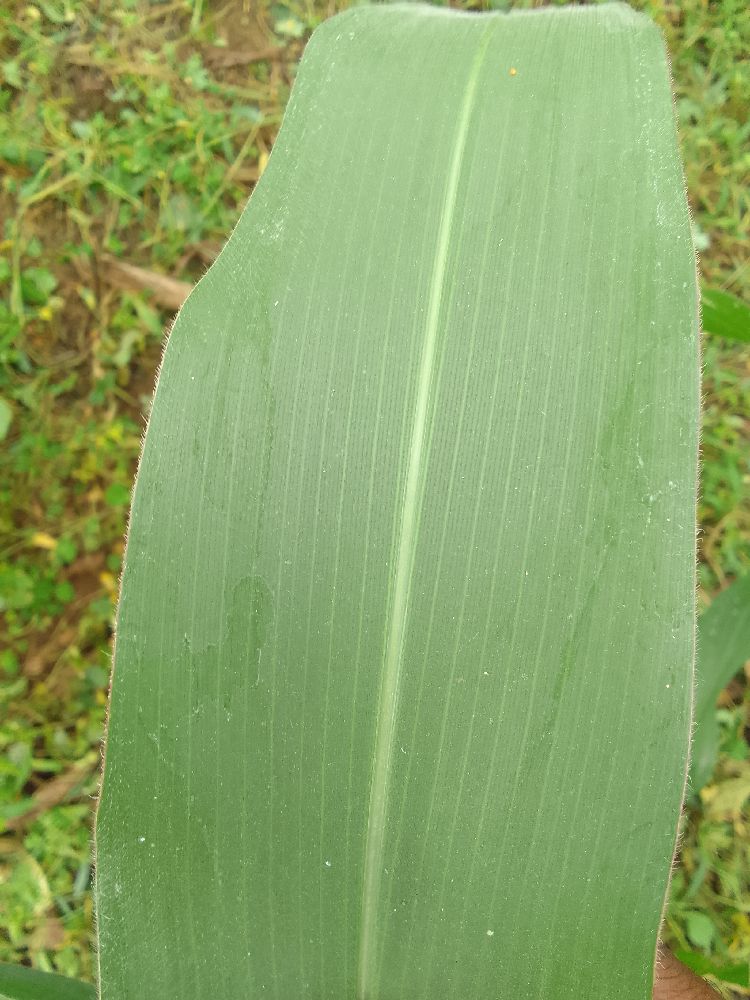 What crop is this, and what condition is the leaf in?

maize, healthy
